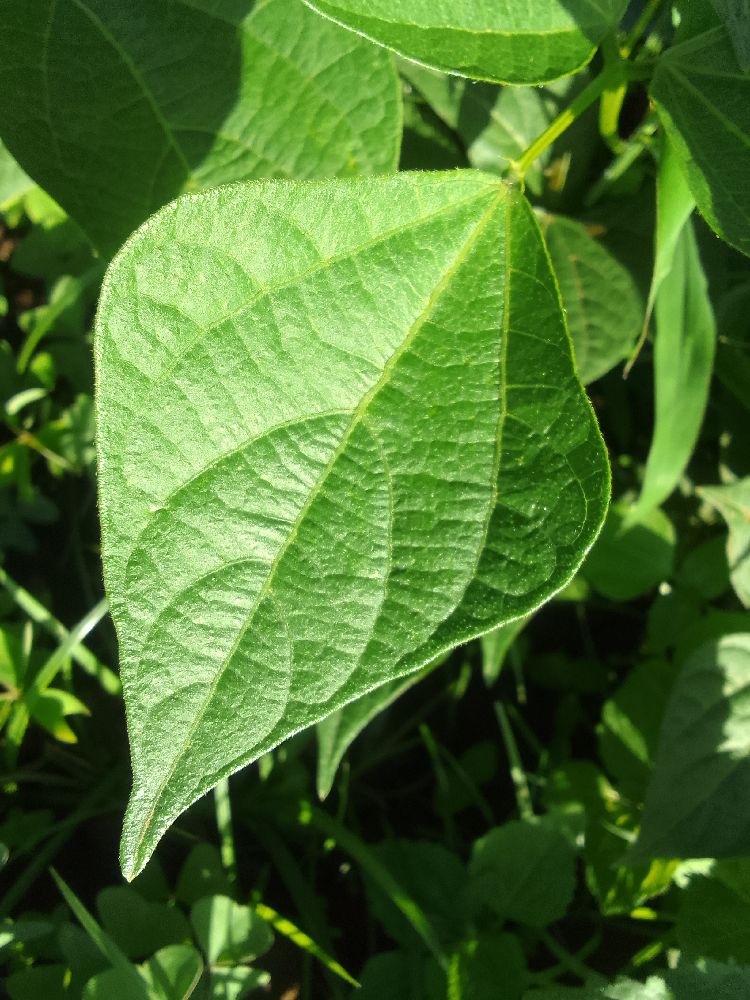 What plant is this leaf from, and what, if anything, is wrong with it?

common bean, healthy
